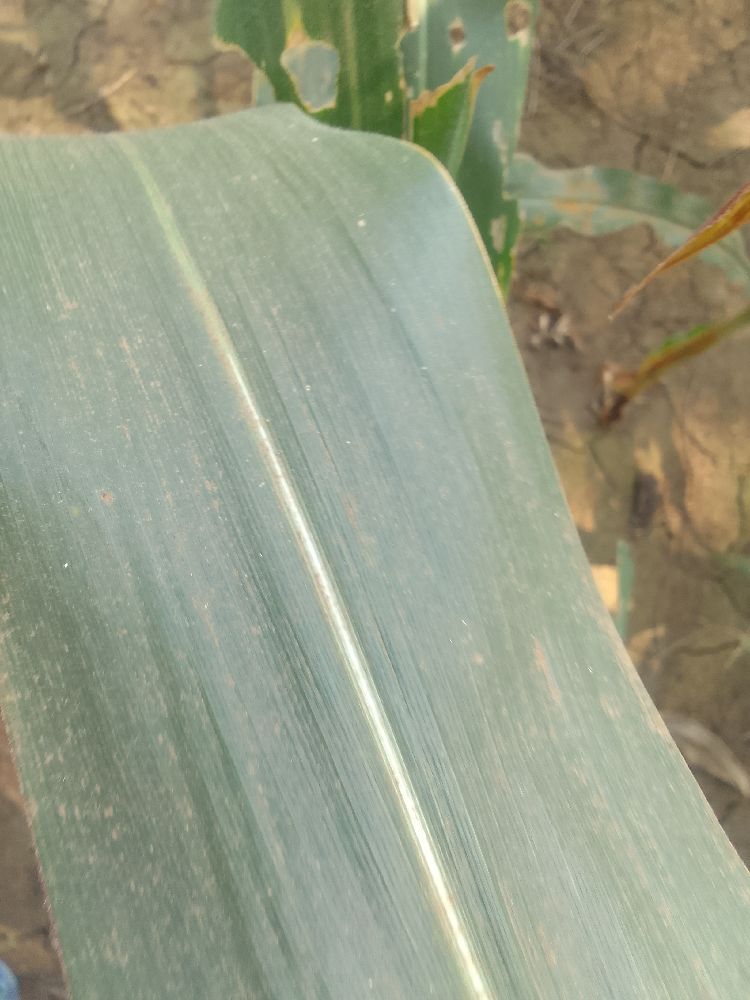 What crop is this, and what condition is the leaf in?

maize, healthy
